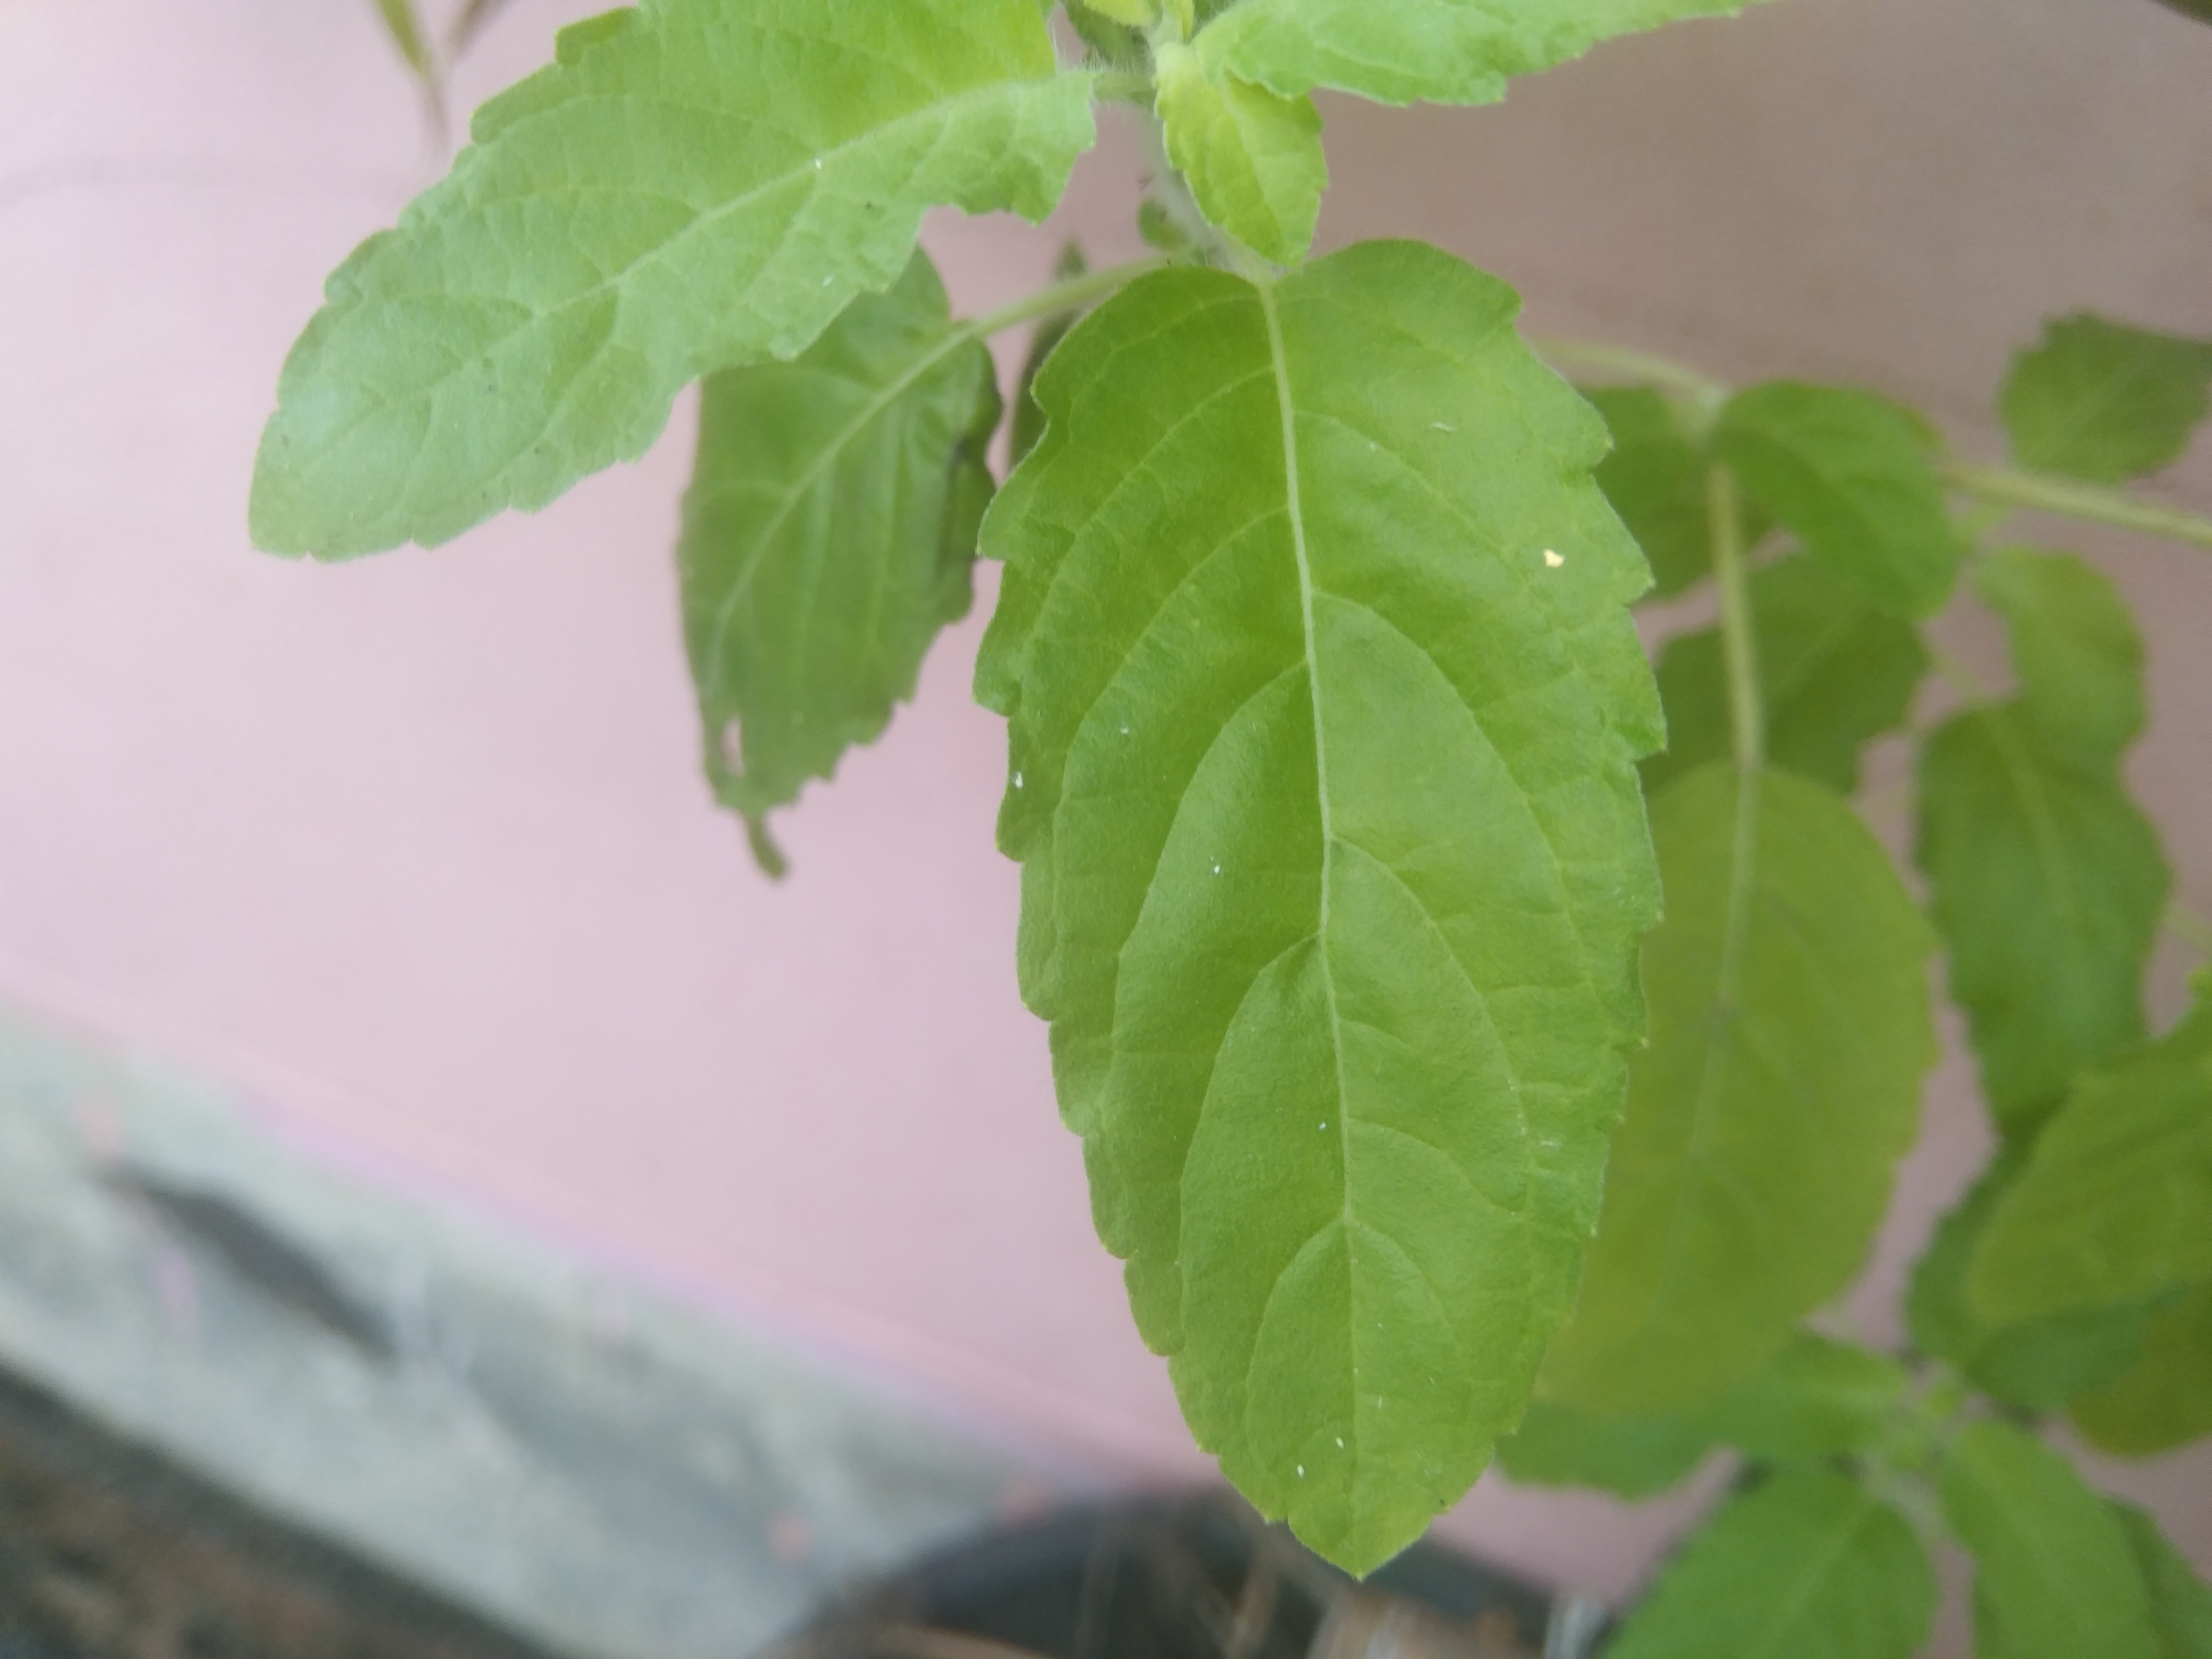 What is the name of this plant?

tulshi
